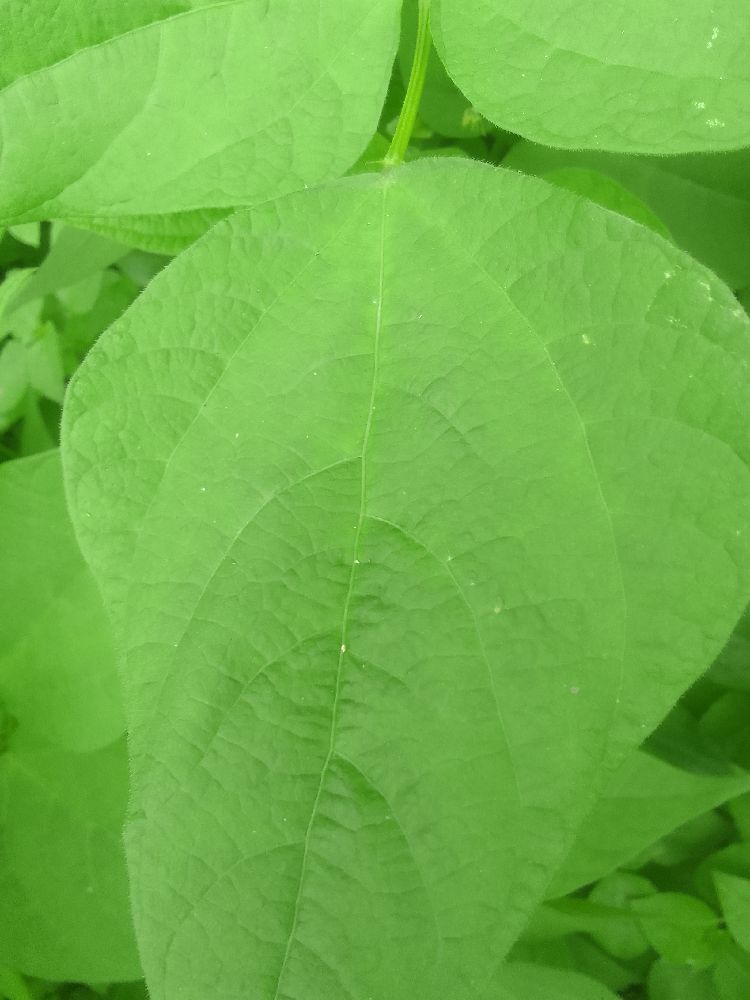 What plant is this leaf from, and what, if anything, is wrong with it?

common bean, healthy
